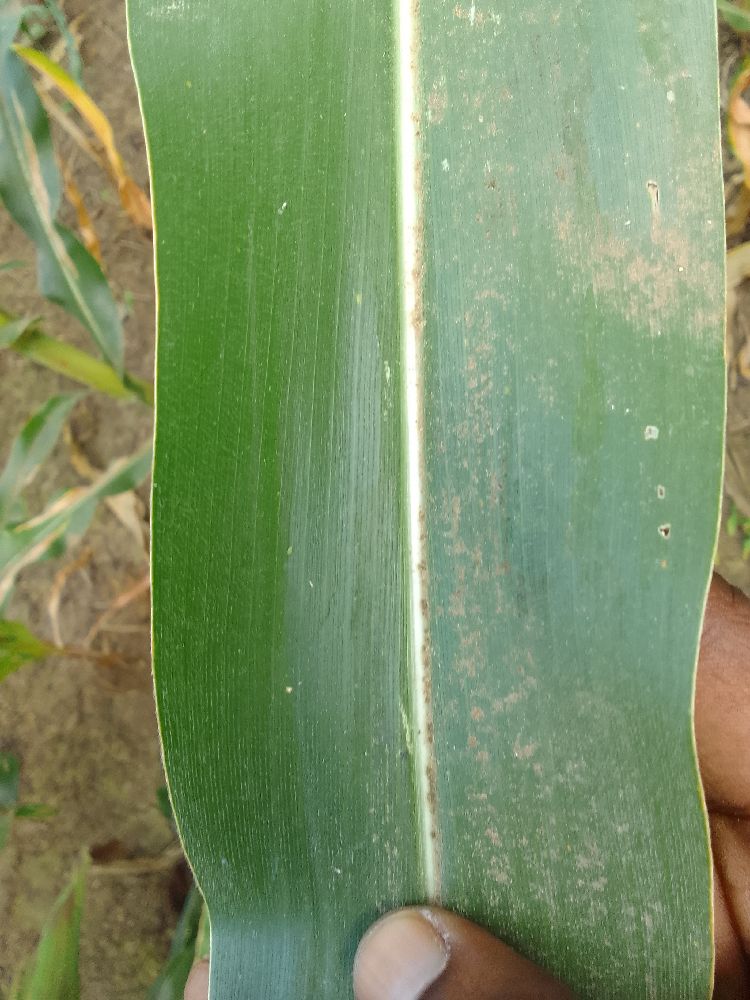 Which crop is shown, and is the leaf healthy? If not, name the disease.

maize, healthy
